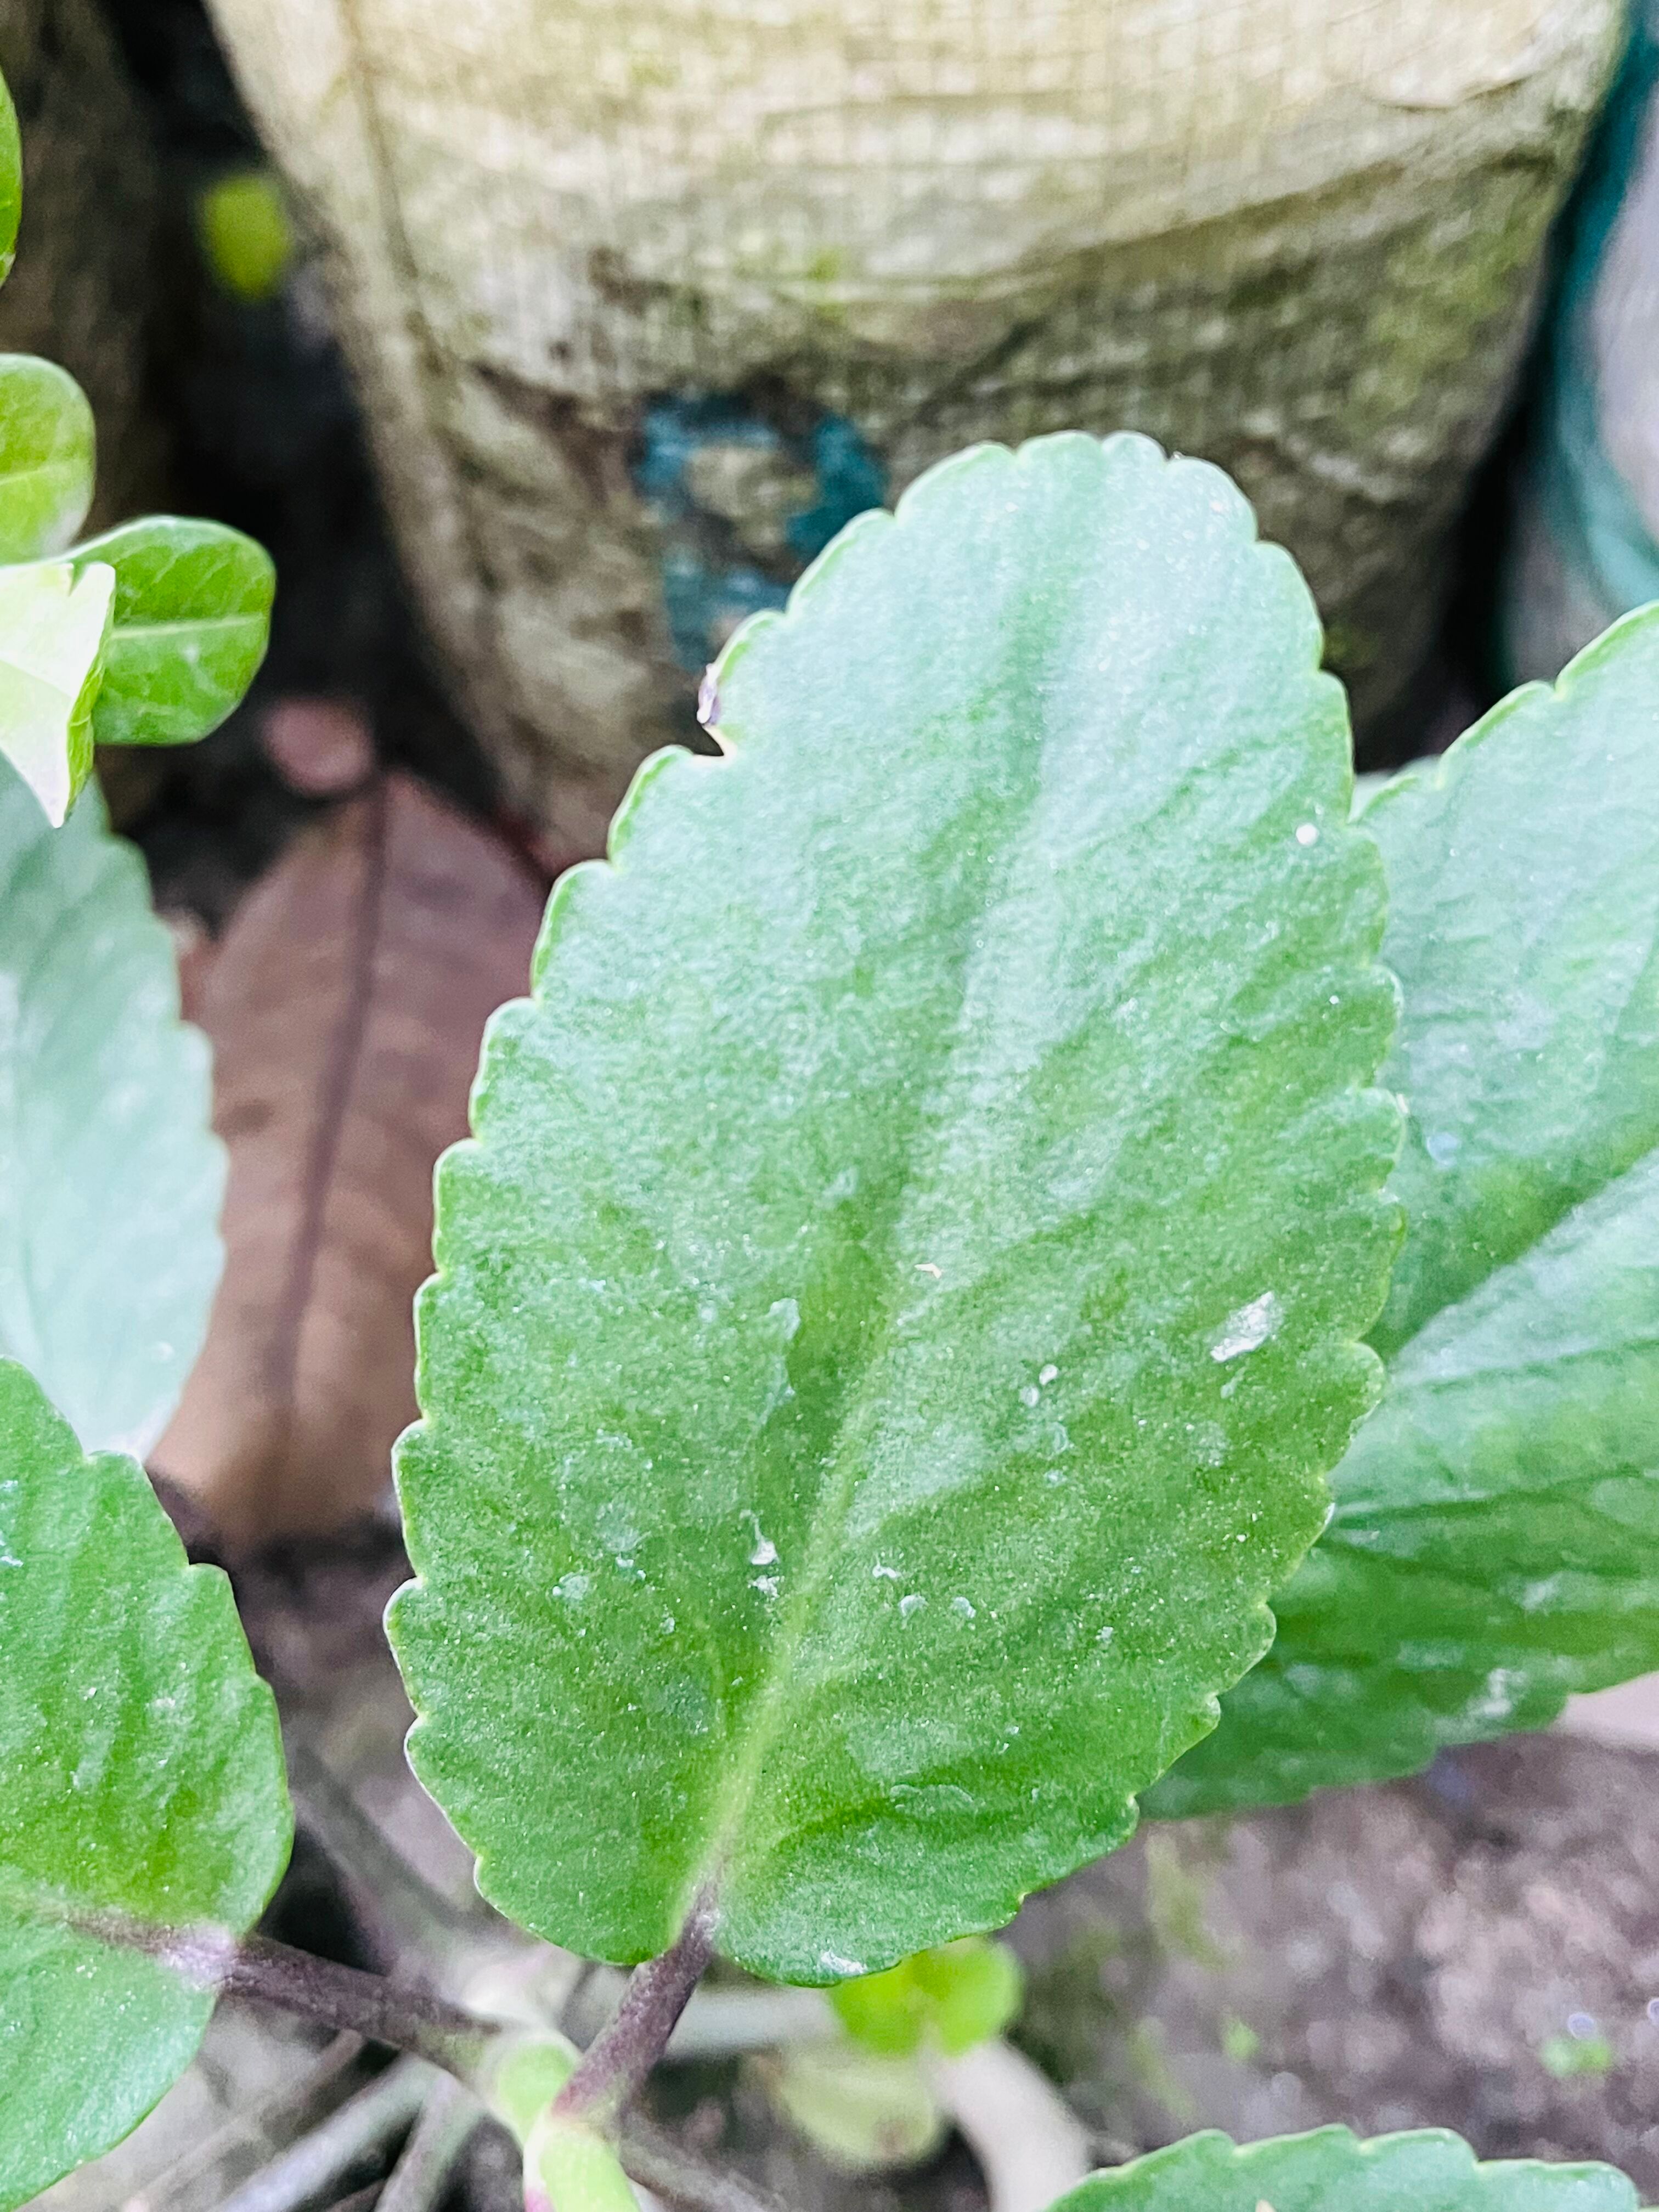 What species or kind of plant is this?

pathorkuci
